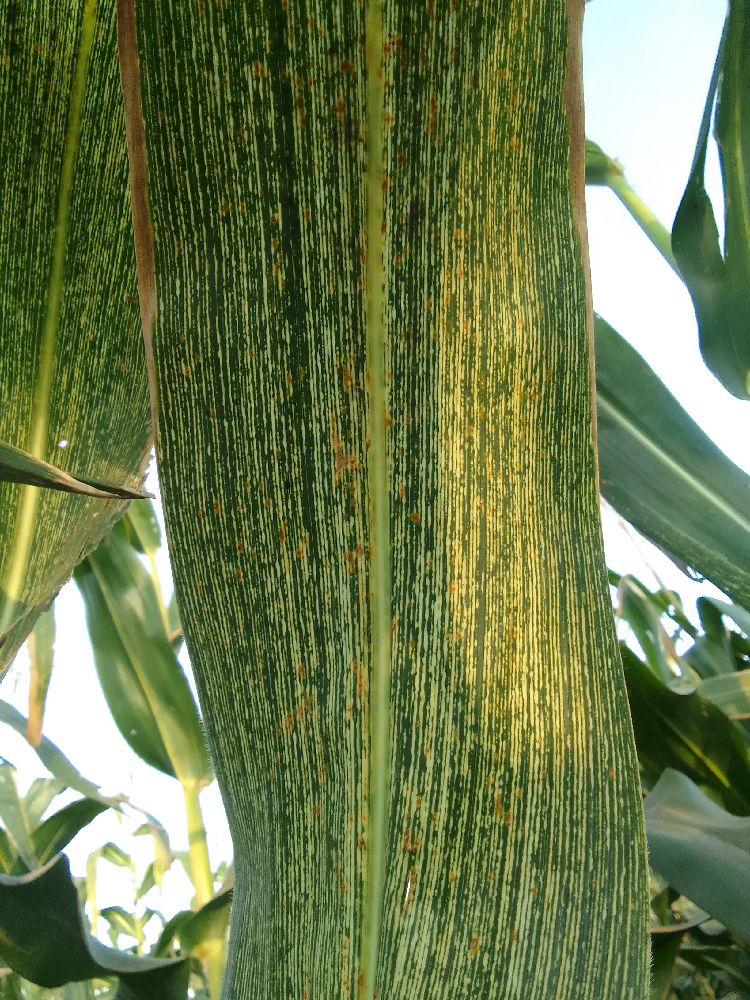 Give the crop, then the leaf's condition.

maize, maize streak virus
